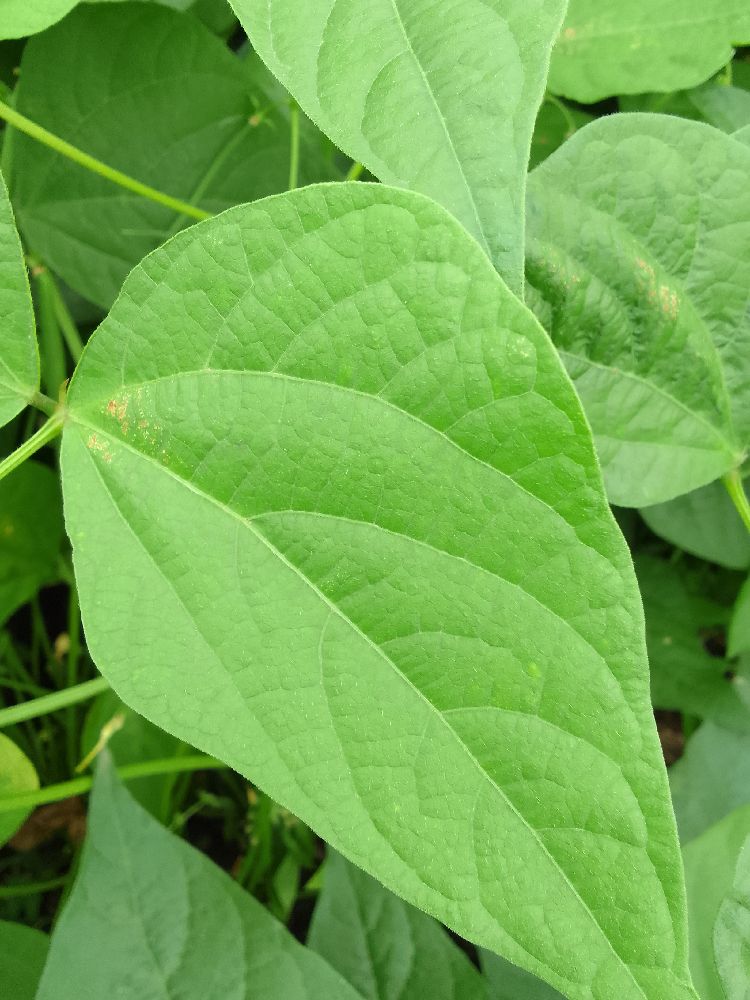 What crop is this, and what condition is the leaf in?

common bean, healthy
